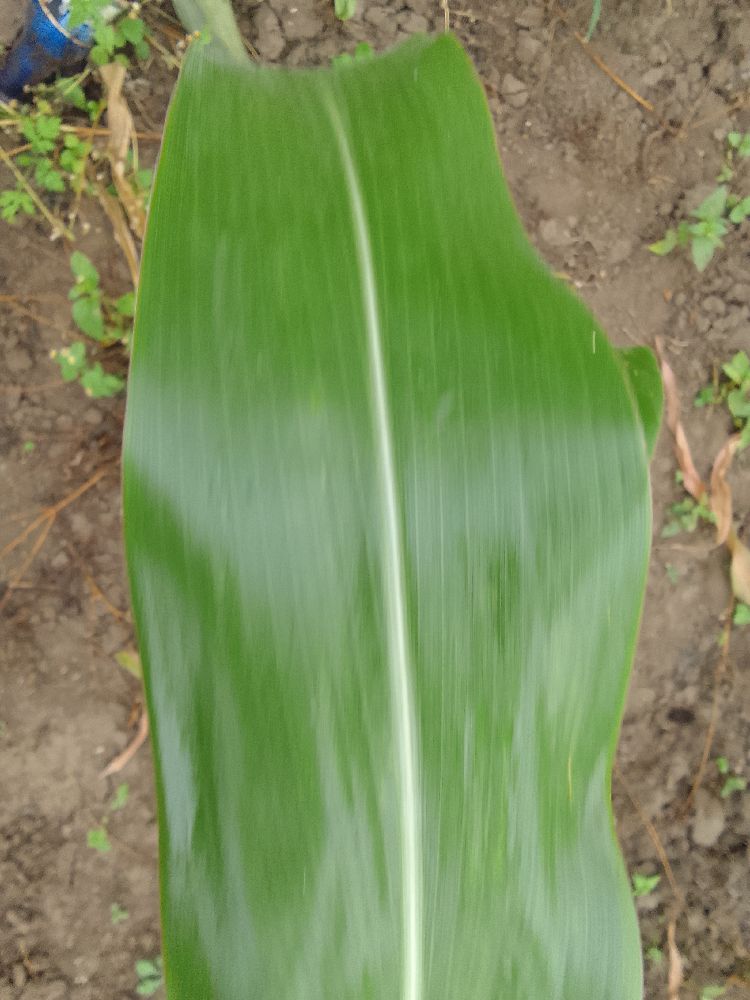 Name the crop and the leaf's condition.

maize, healthy
